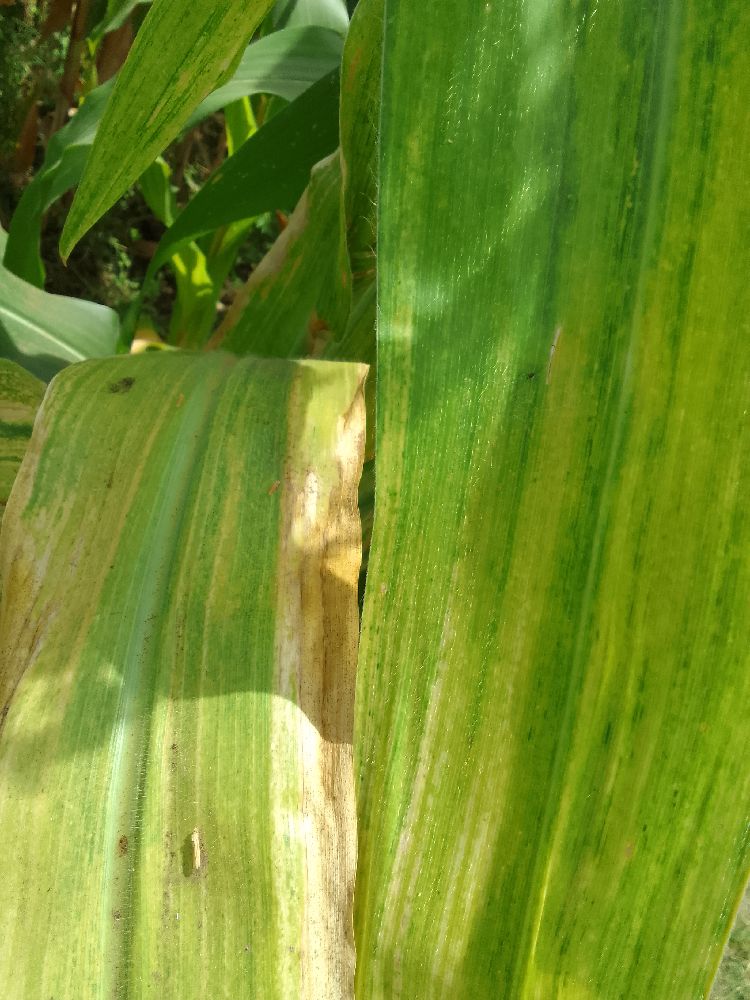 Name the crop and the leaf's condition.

maize, maize lethal necrosis
